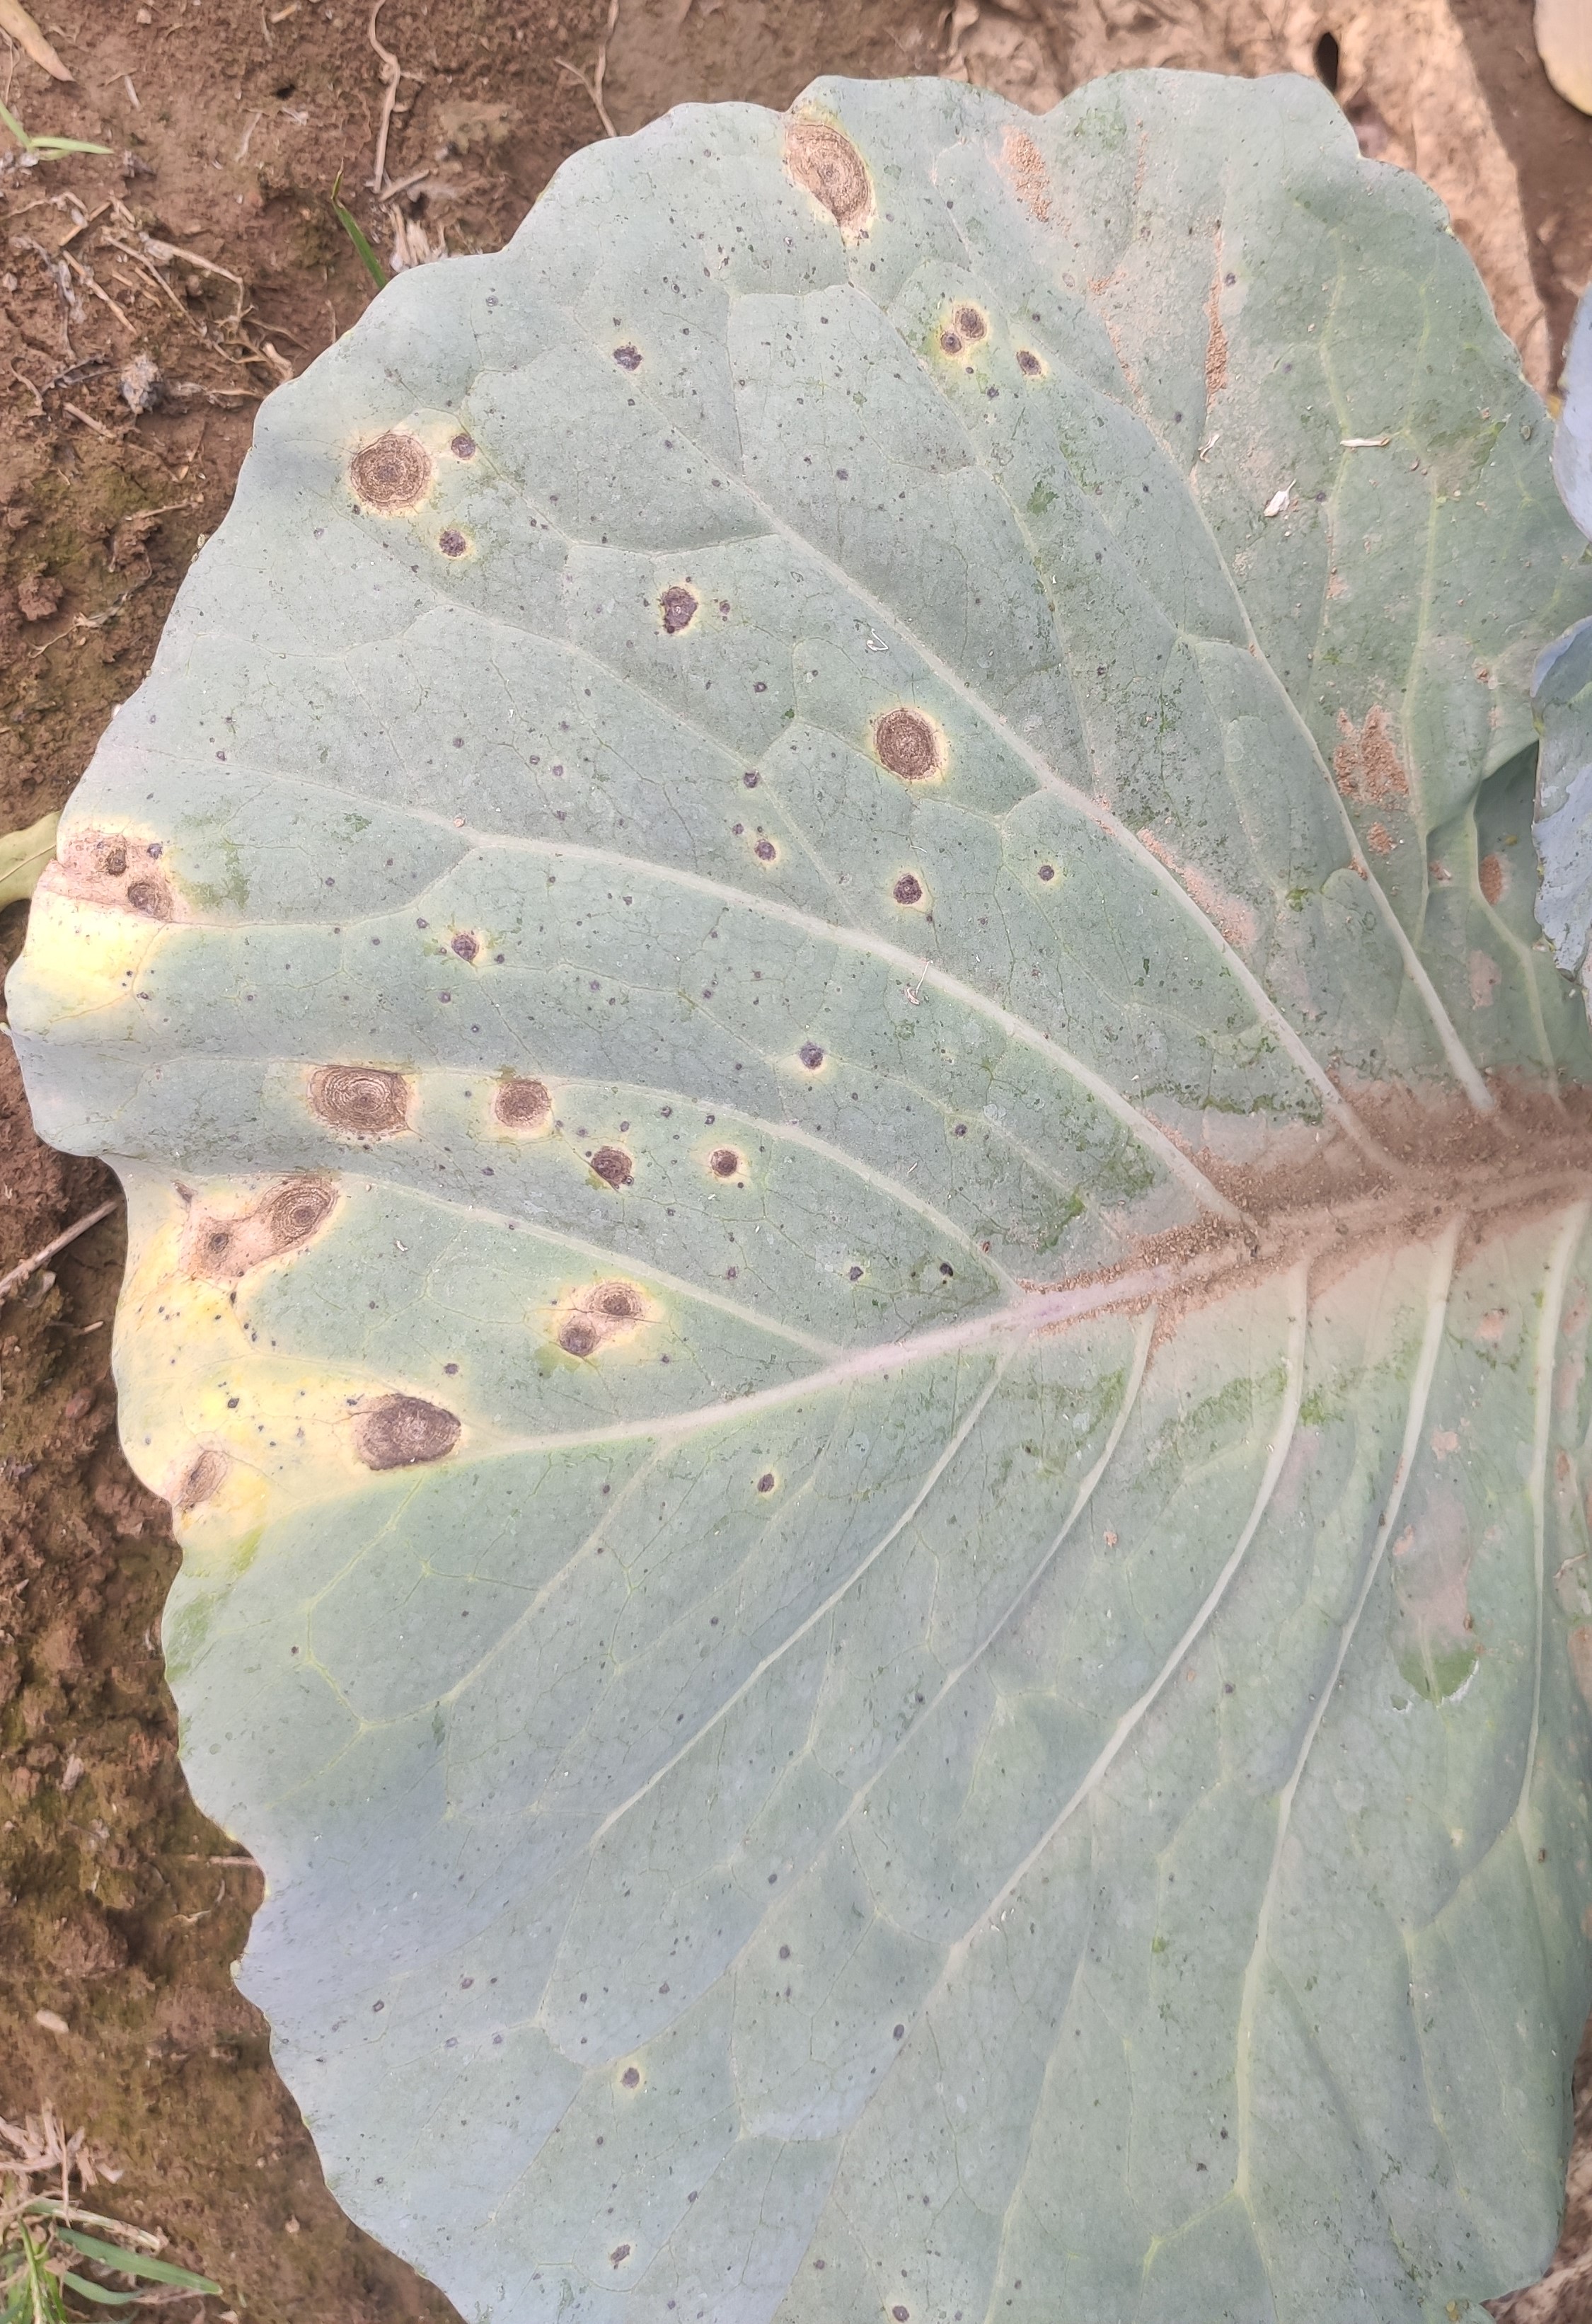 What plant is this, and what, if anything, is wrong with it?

cabbage, alternaria
